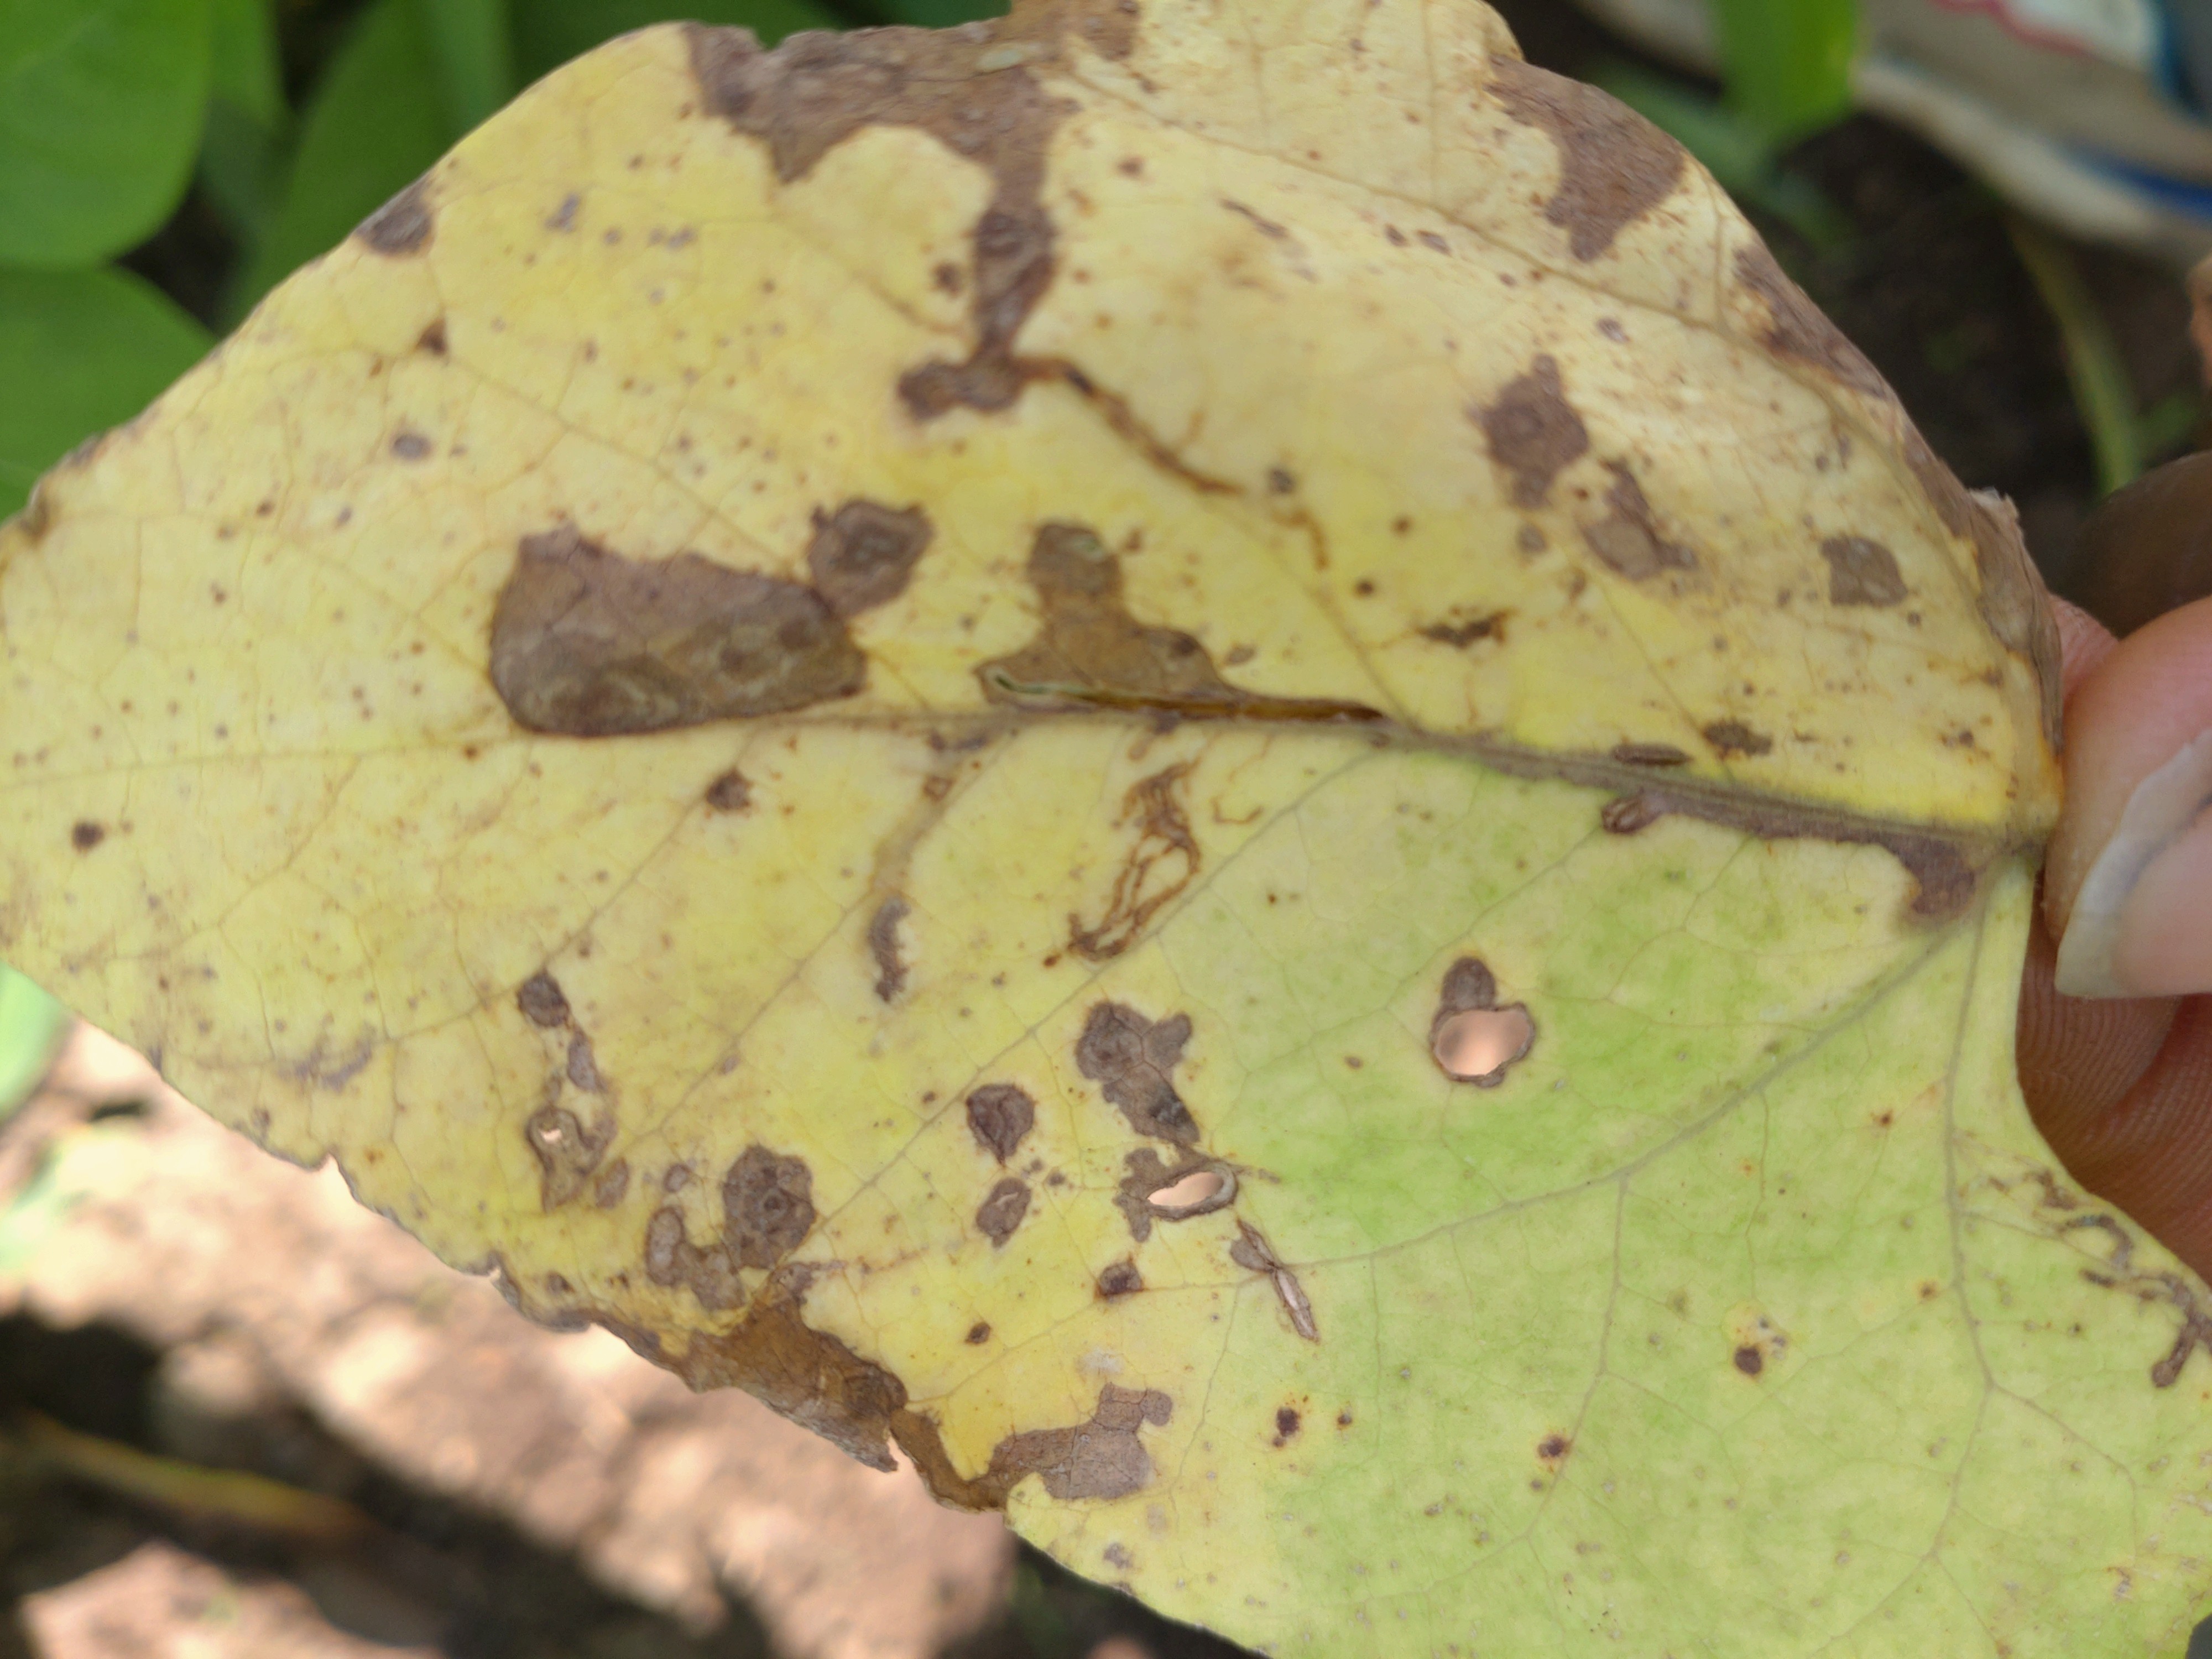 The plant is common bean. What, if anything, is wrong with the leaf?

anthracnose
